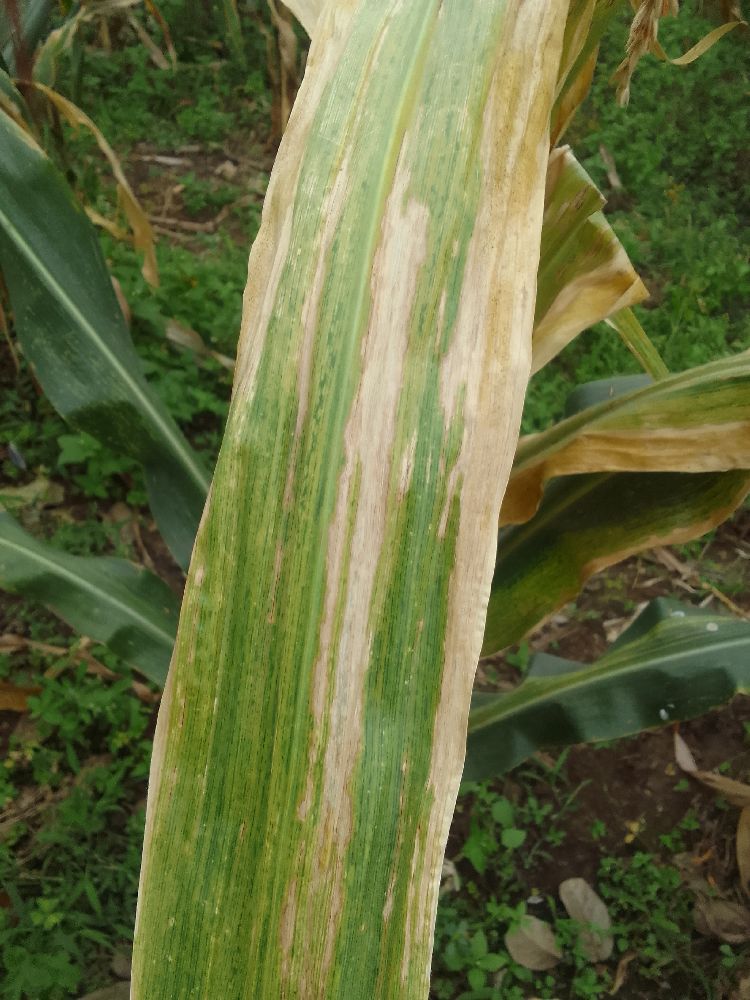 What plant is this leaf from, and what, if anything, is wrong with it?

maize, maize lethal necrosis
